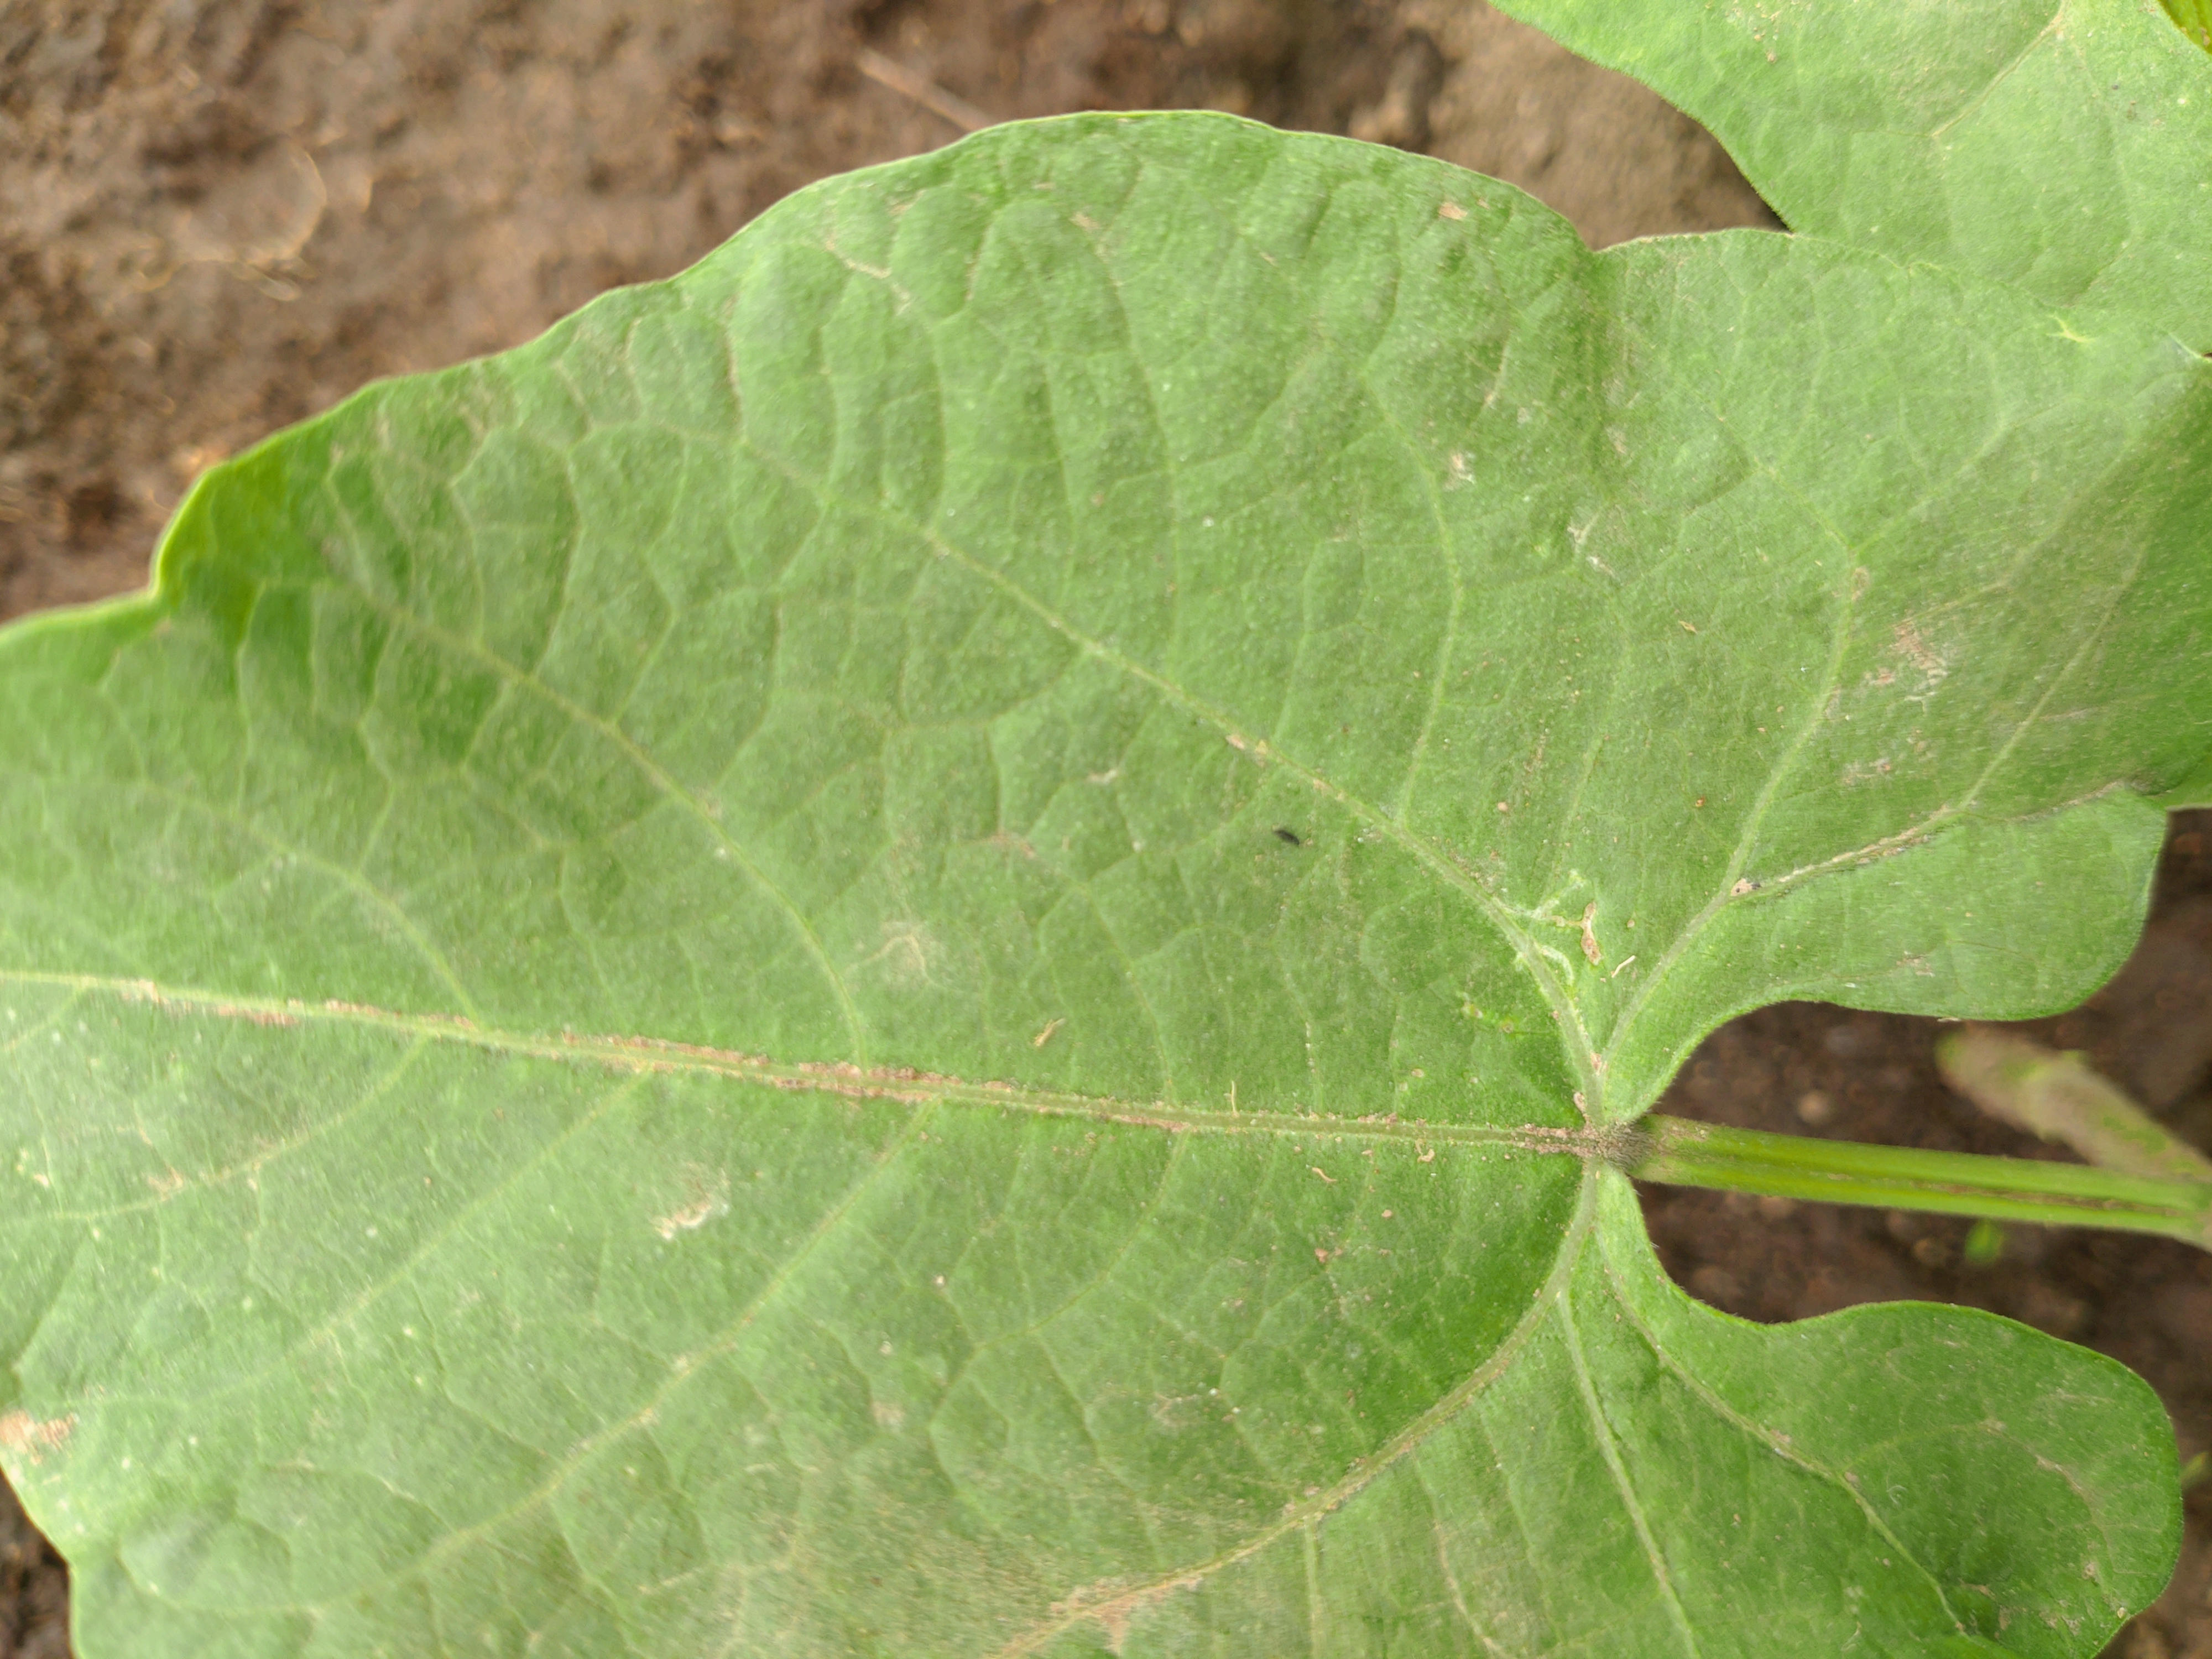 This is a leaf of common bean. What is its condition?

healthy
